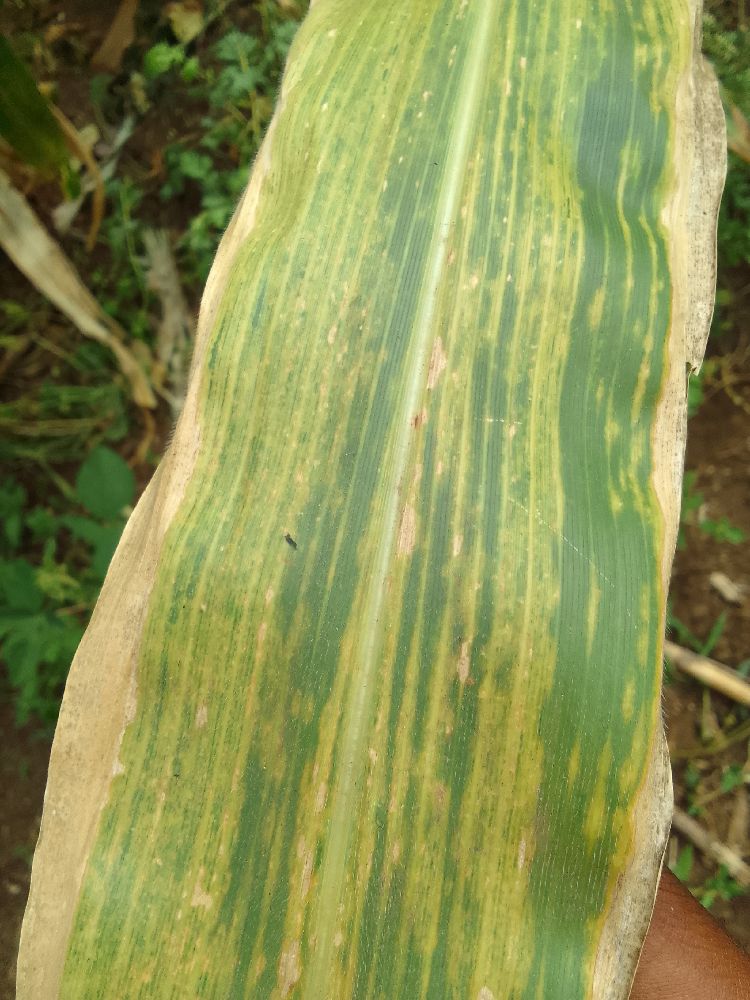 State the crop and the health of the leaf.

maize, maize lethal necrosis
